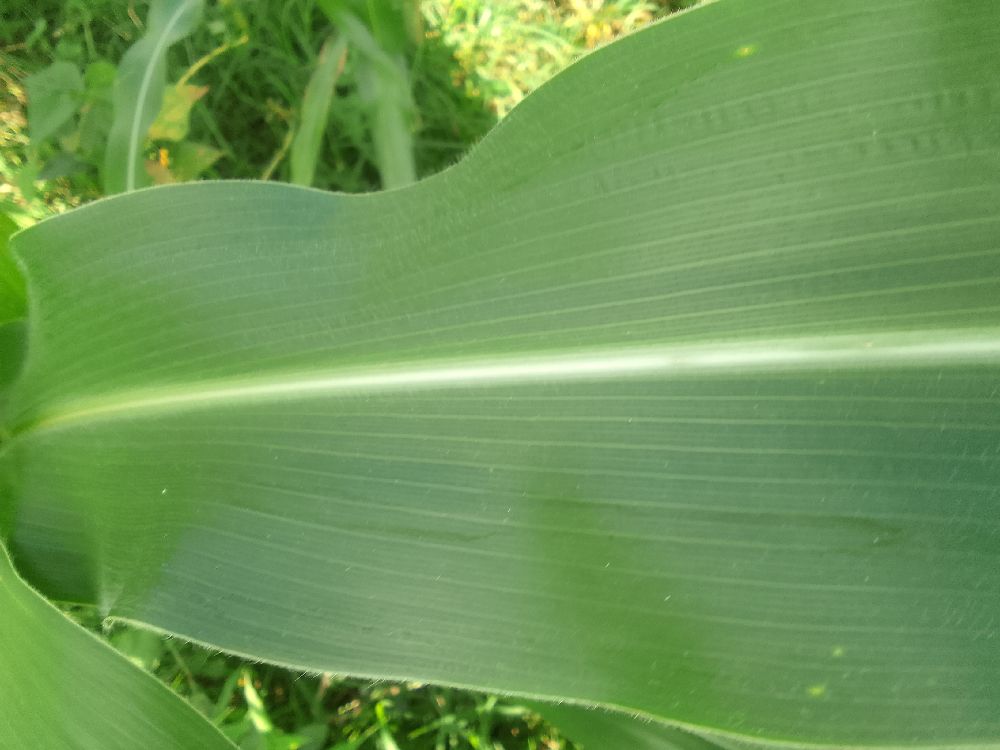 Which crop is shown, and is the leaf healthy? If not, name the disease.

maize, healthy
